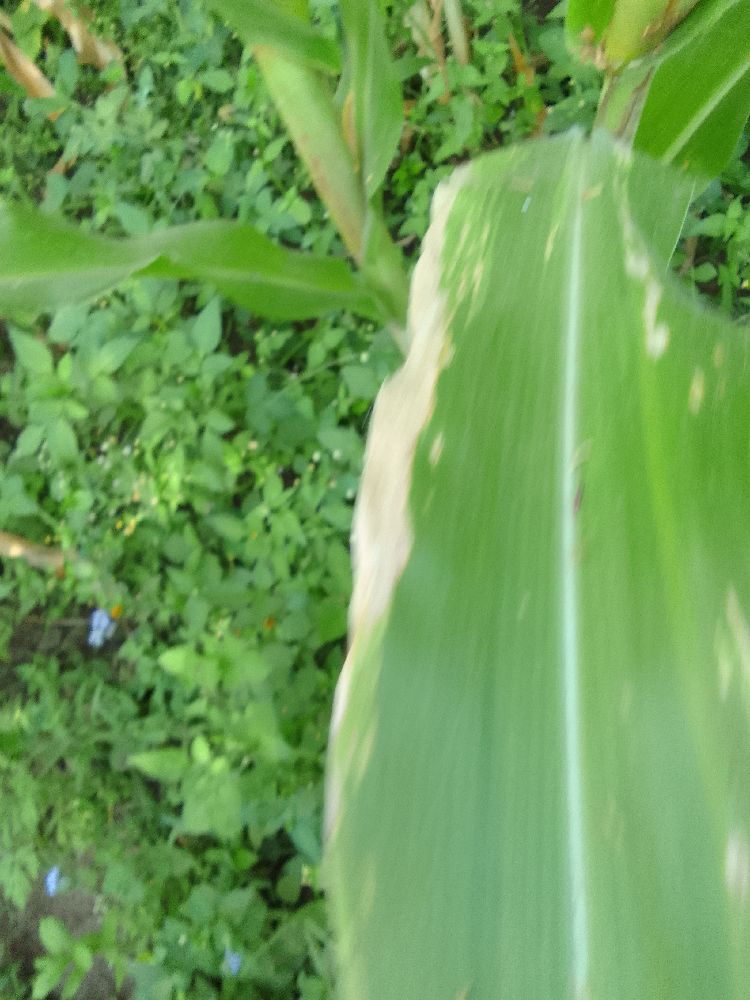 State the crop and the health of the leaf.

maize, maize lethal necrosis
